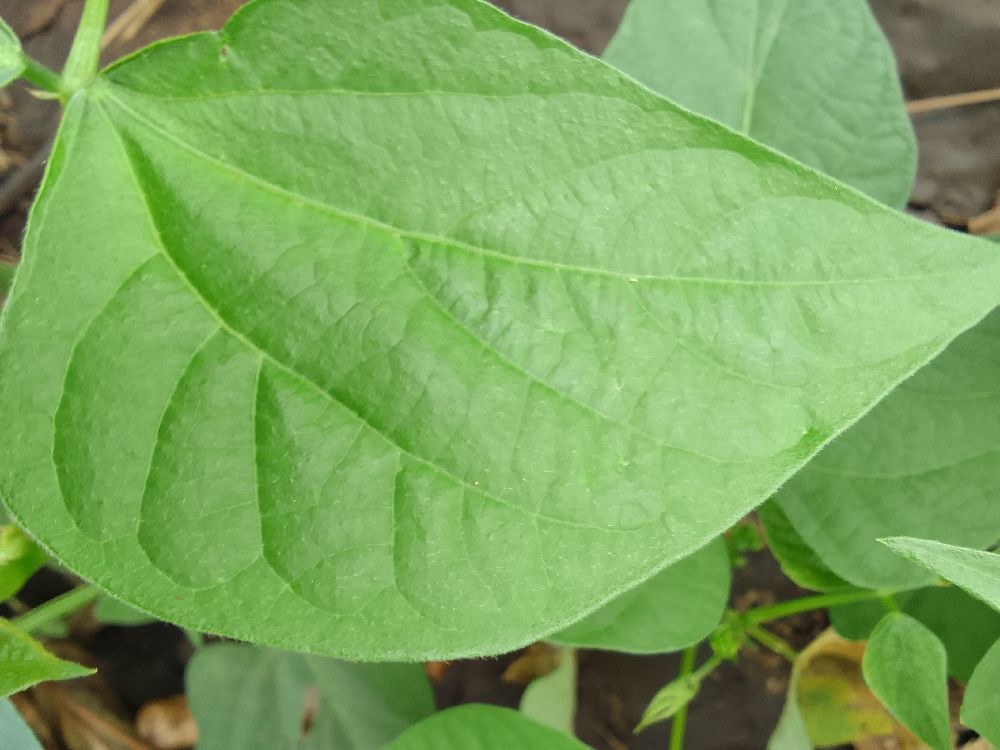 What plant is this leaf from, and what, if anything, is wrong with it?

common bean, healthy
